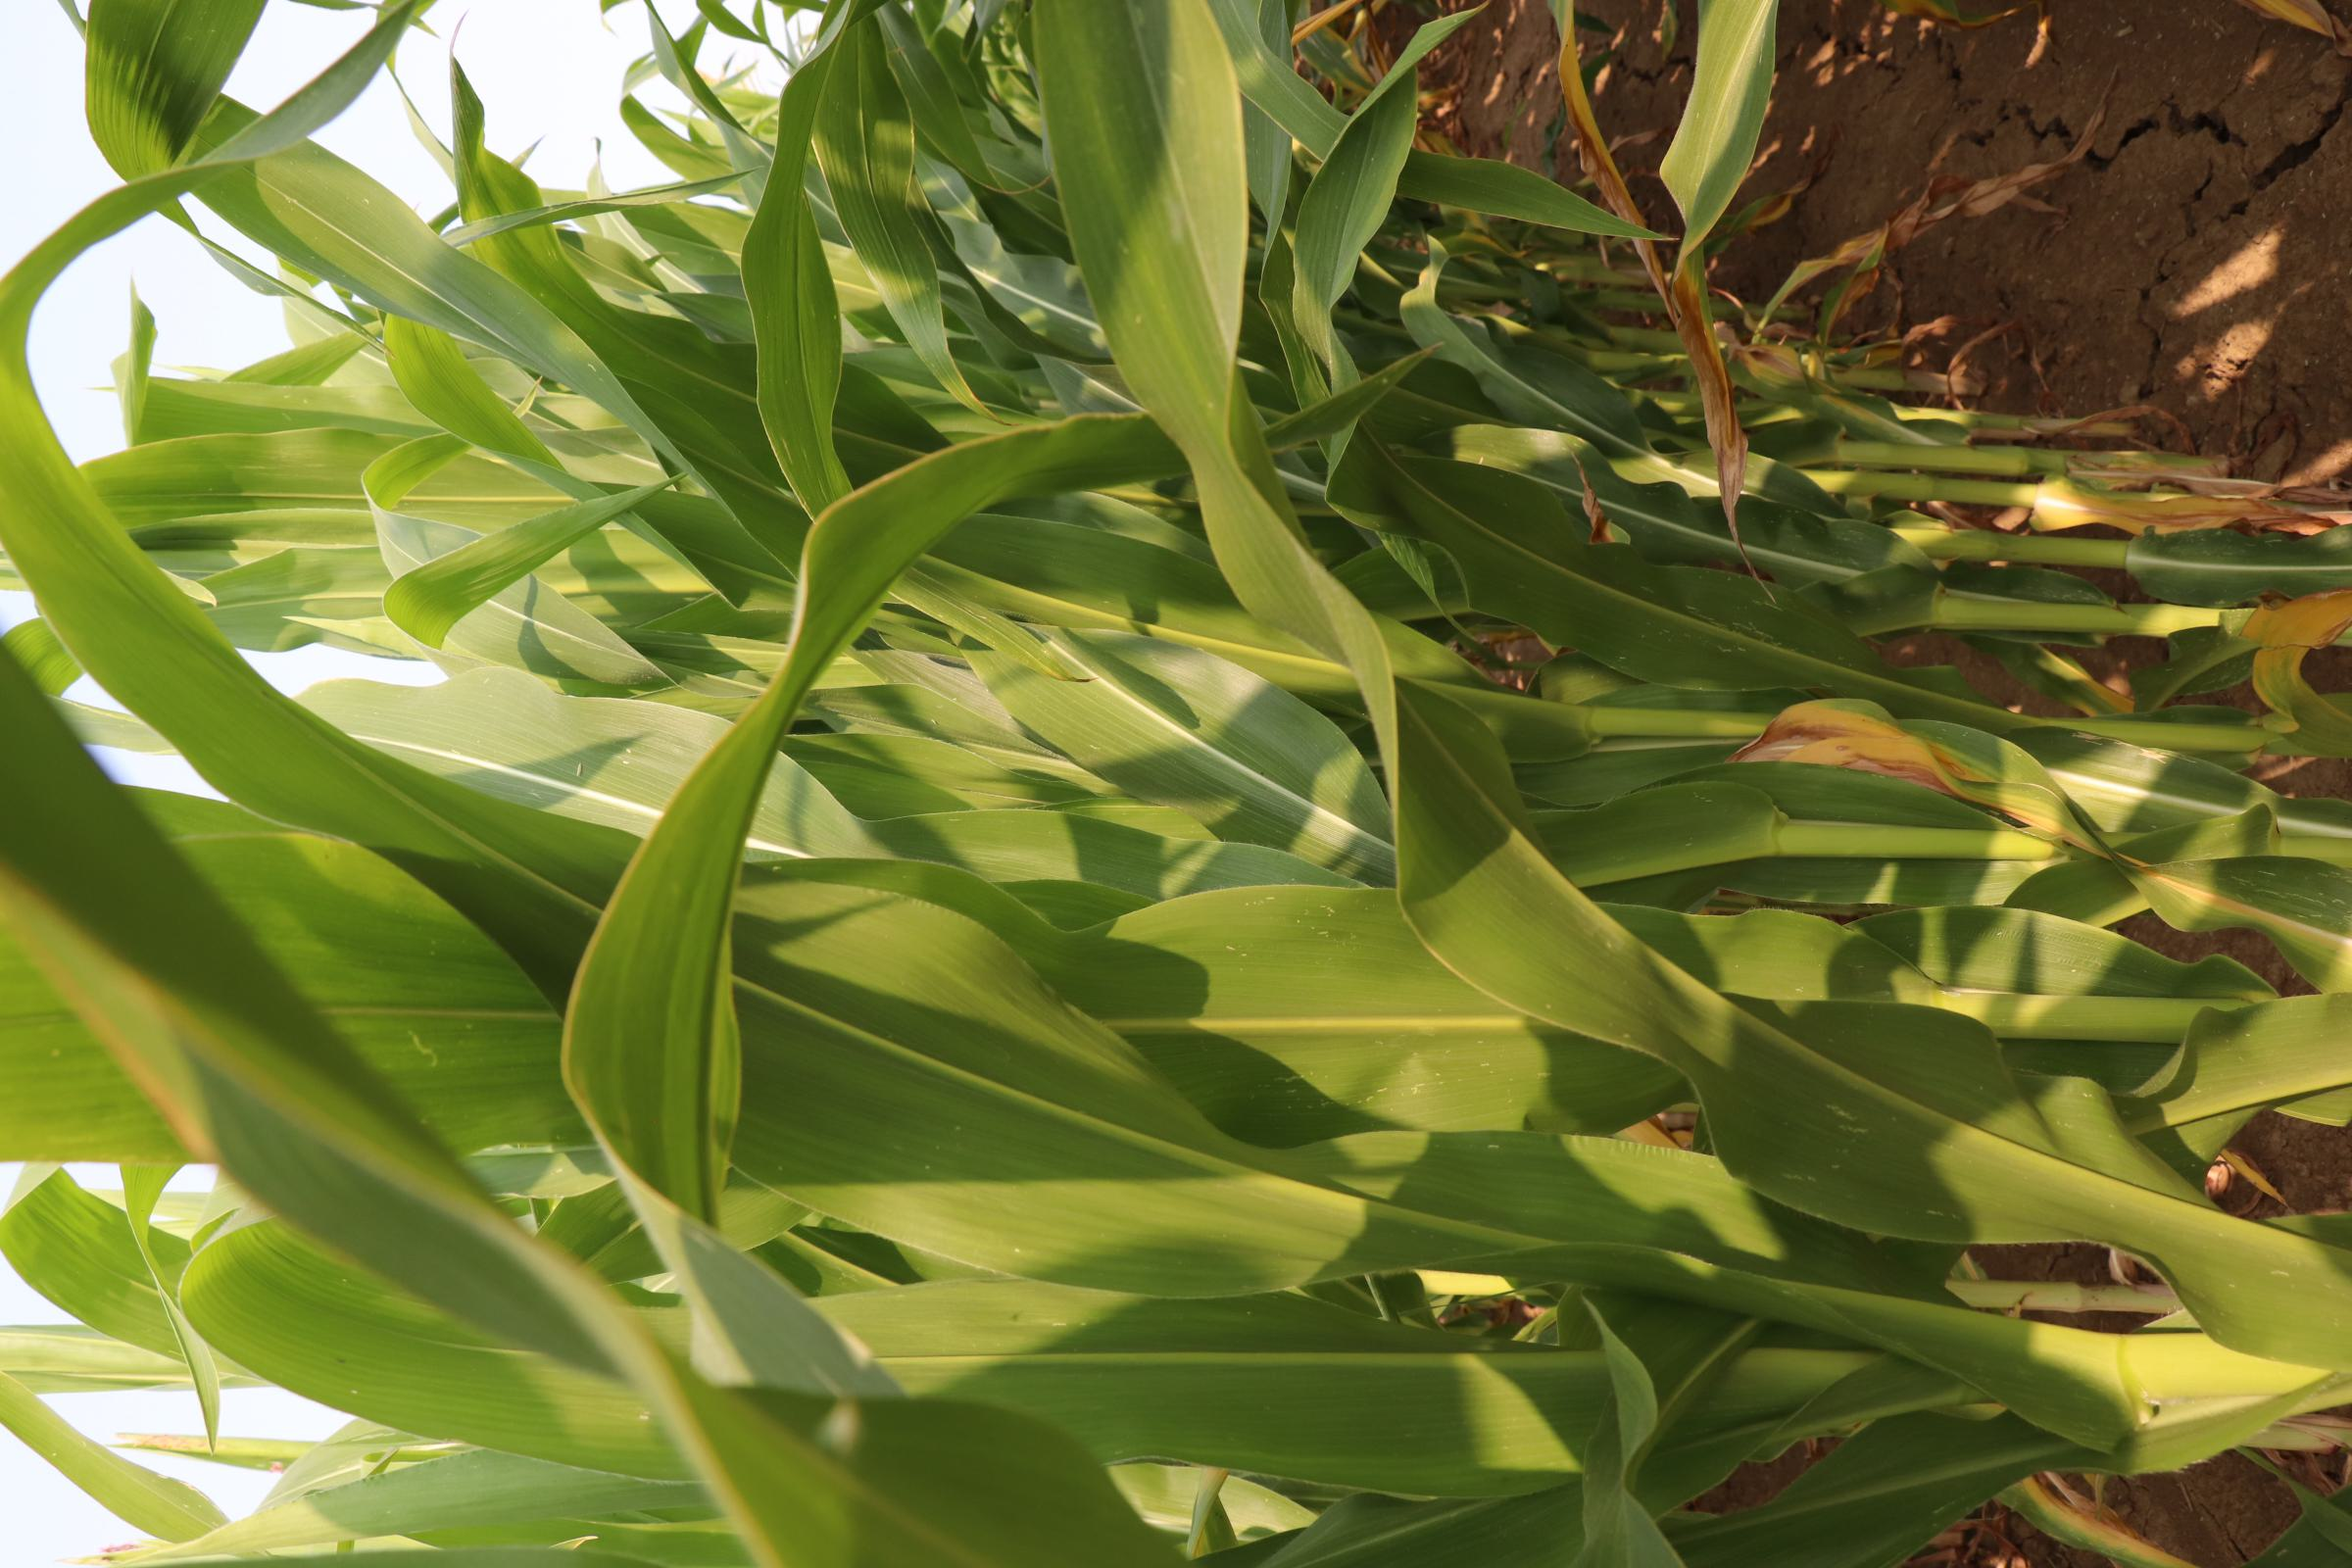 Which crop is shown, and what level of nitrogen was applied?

maize, reduced nitrogen fertilisation
